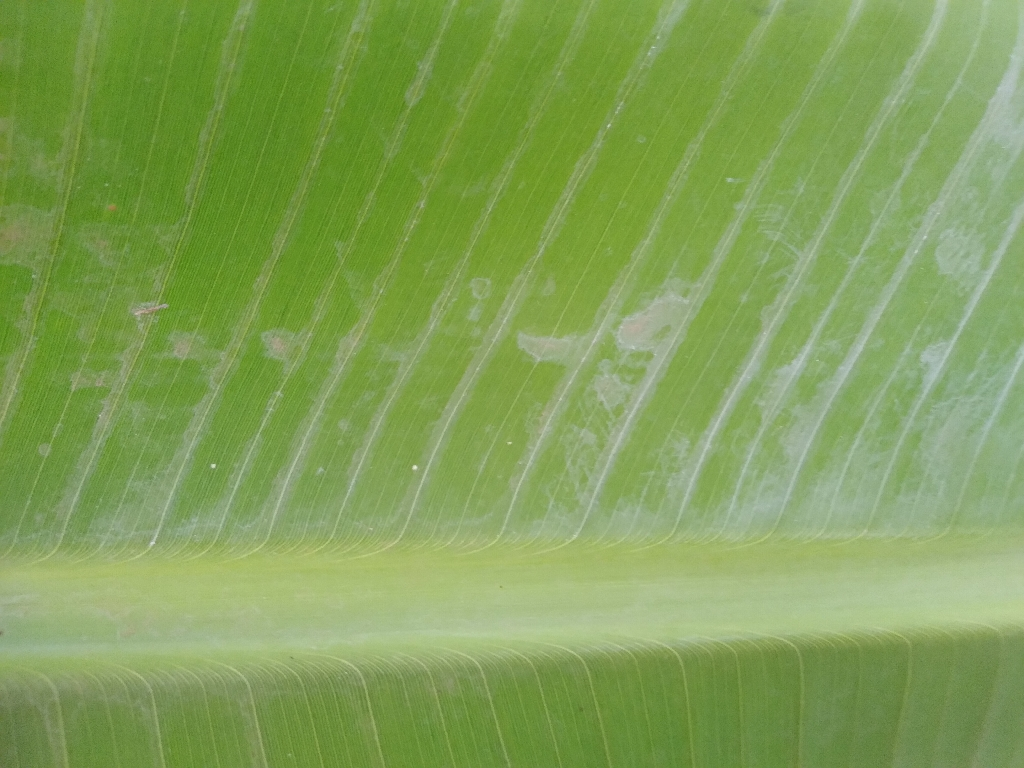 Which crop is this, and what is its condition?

banana, healthy
